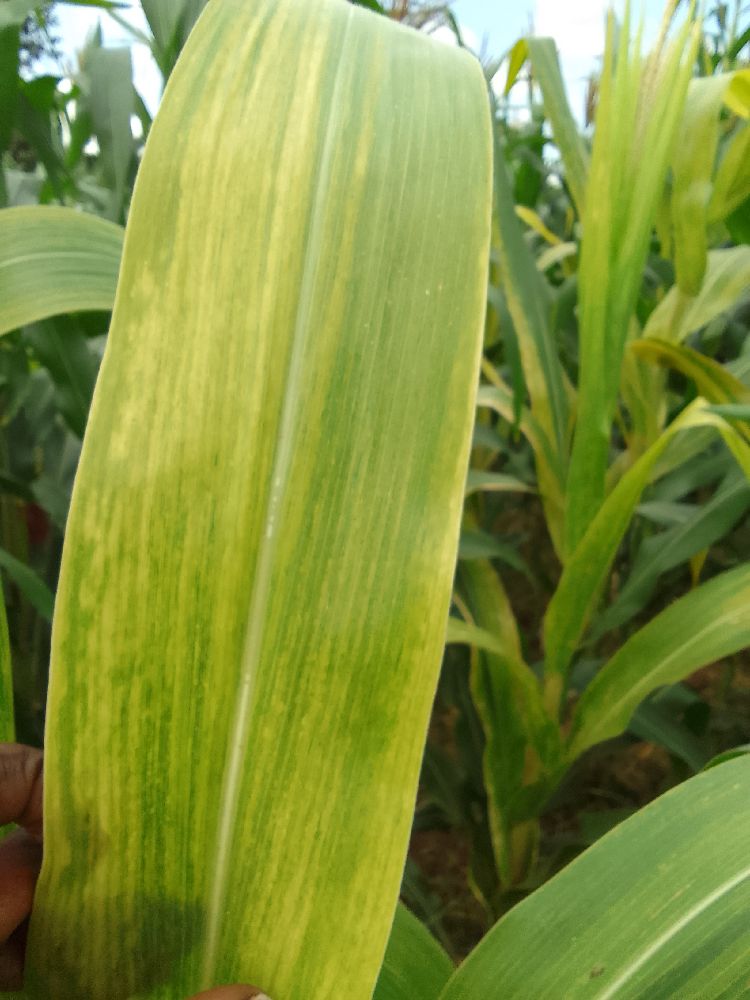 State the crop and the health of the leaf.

maize, maize lethal necrosis
